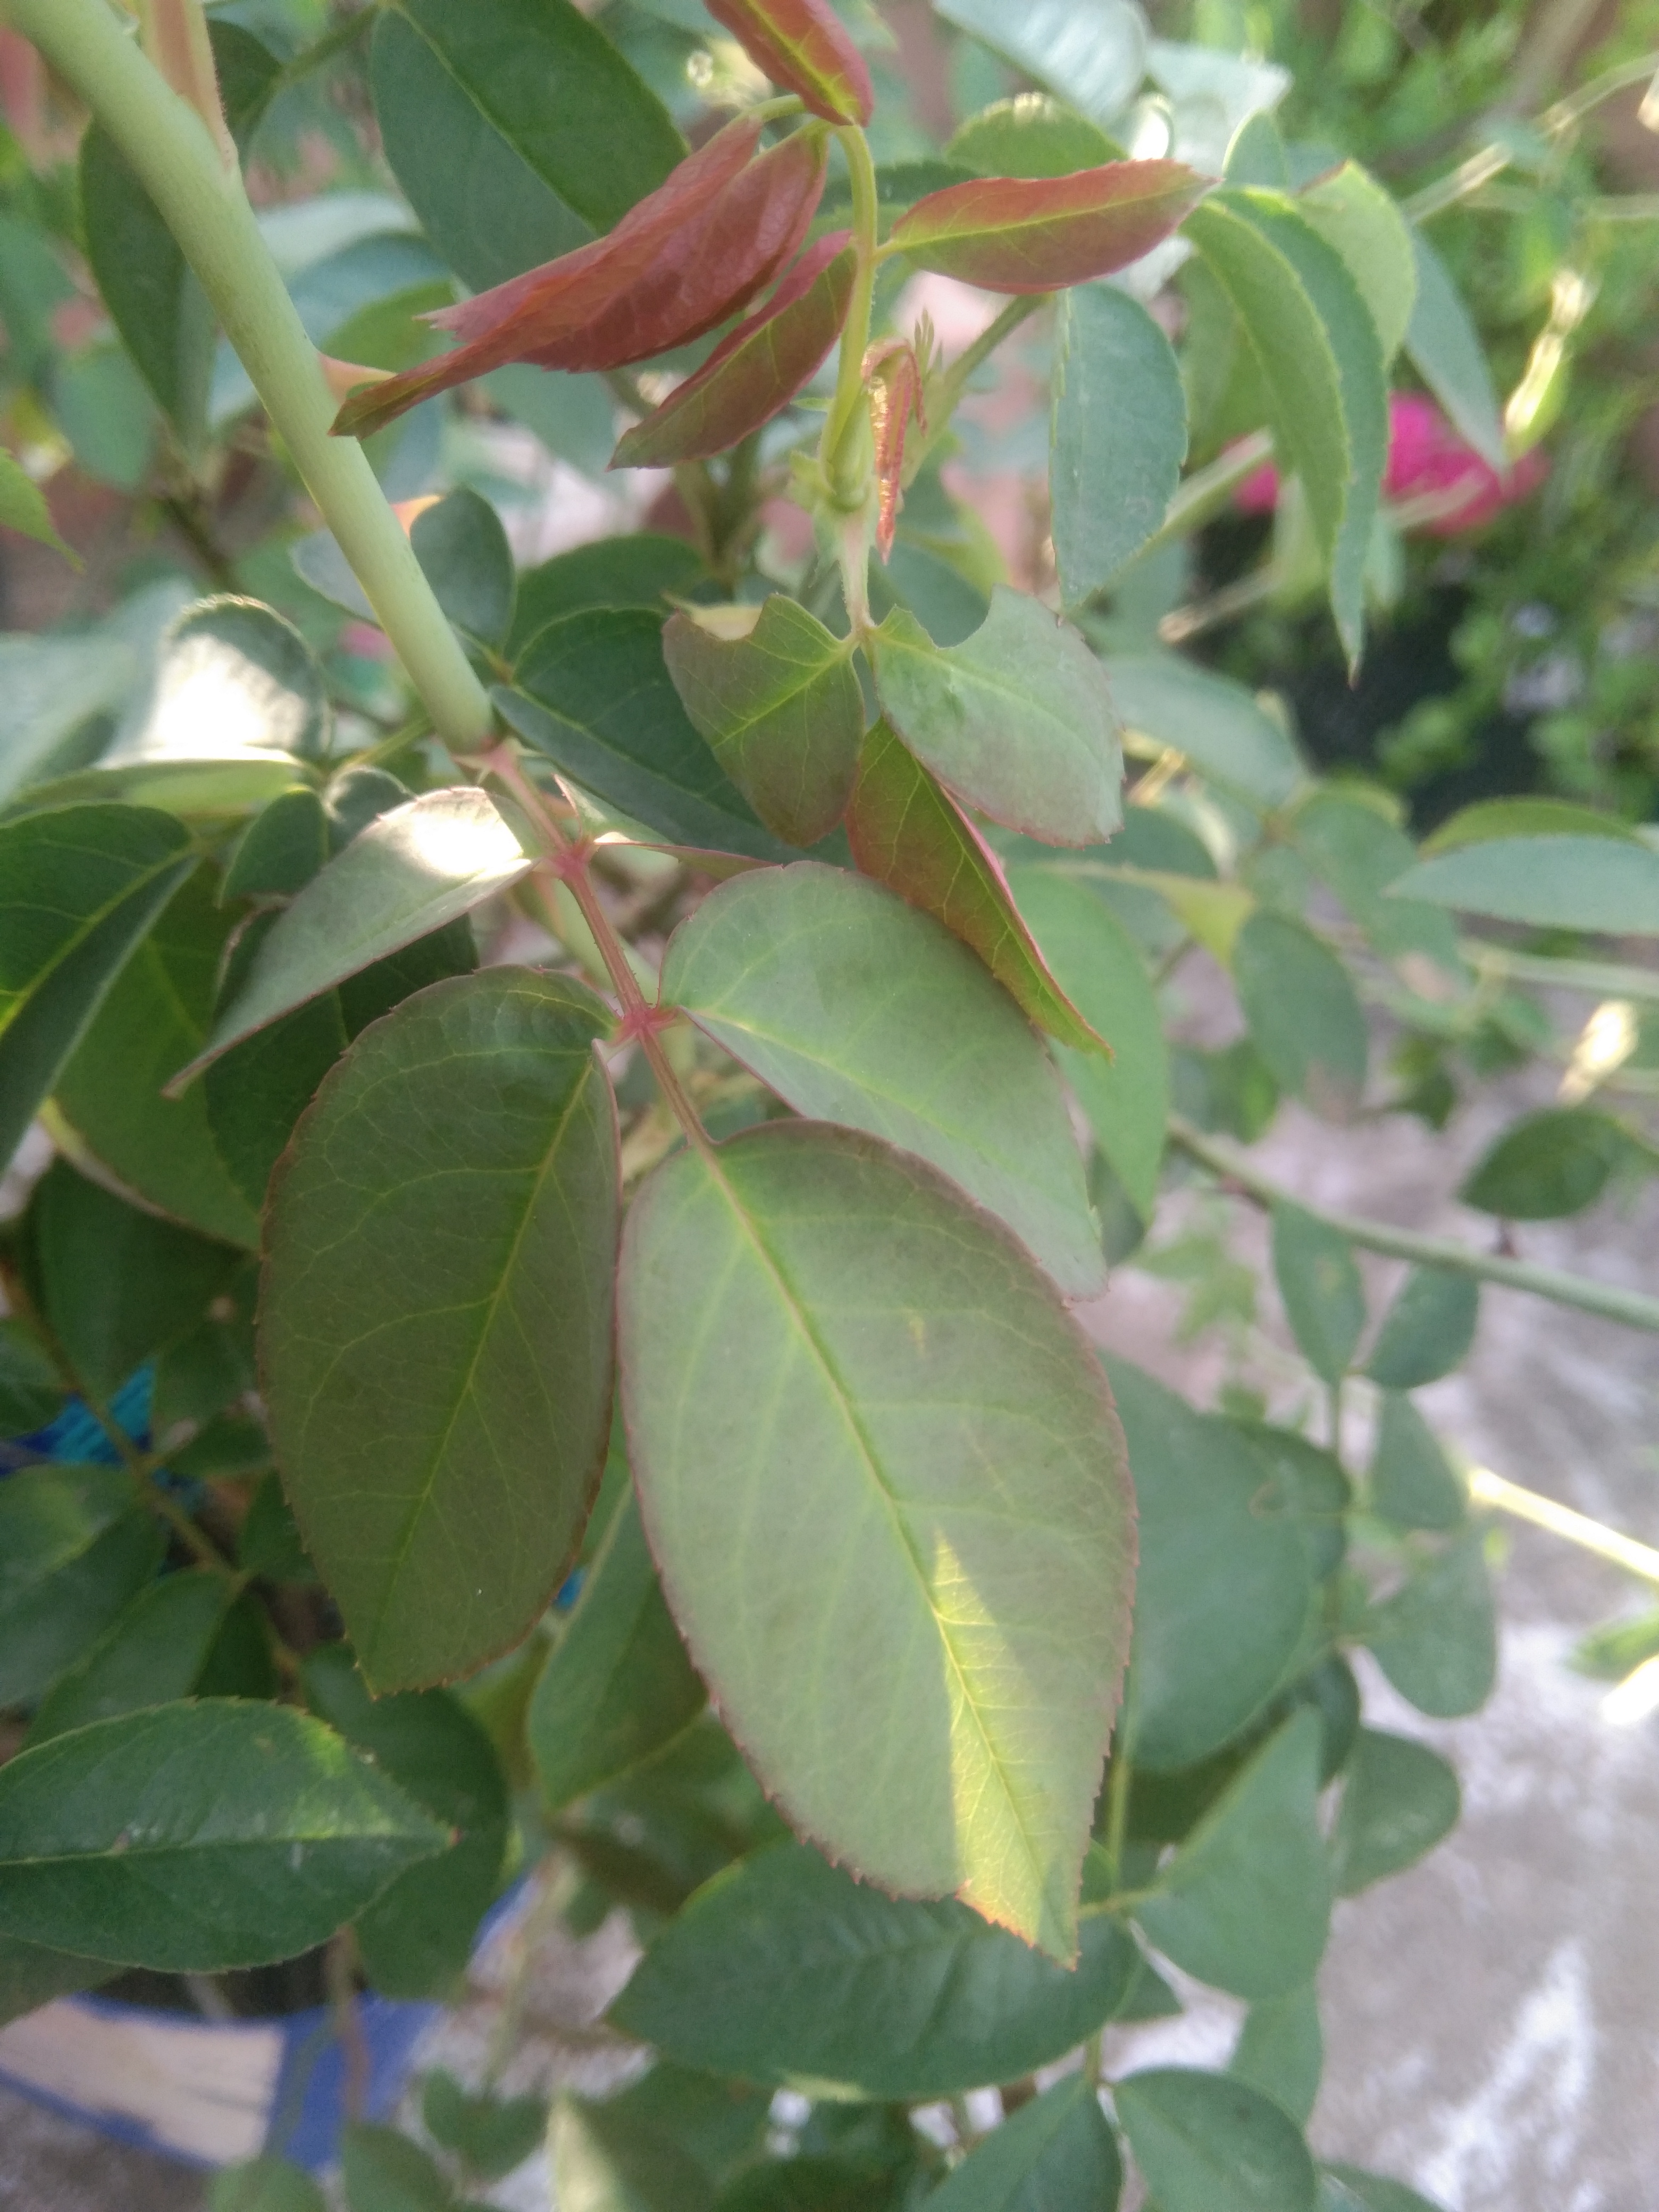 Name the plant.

rose
